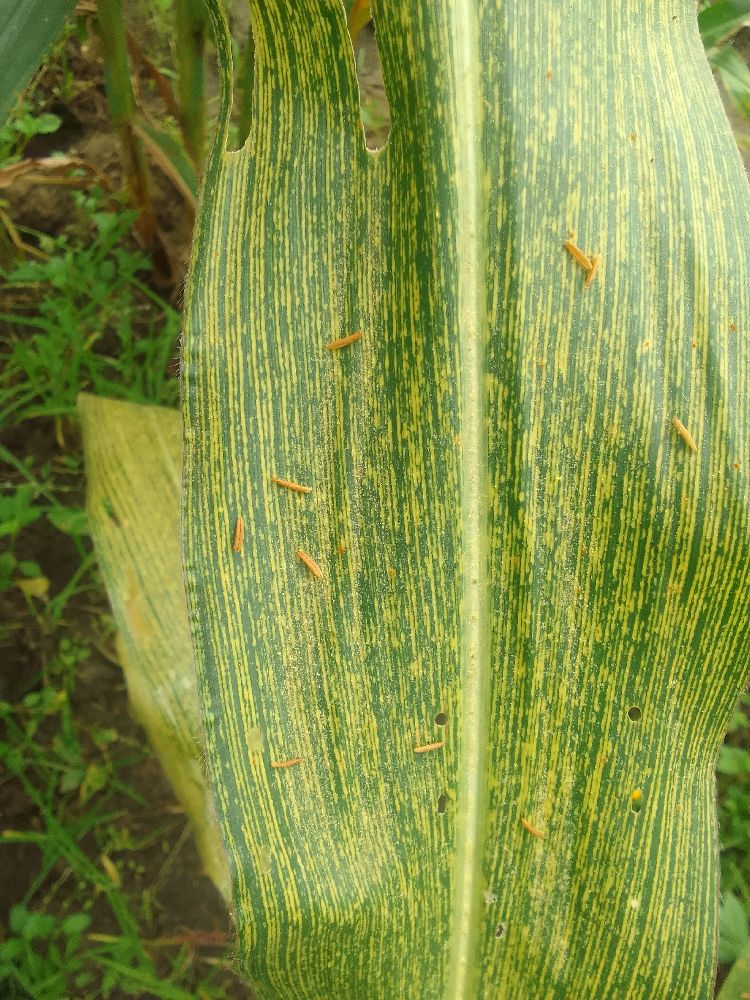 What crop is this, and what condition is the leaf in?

maize, maize streak virus
